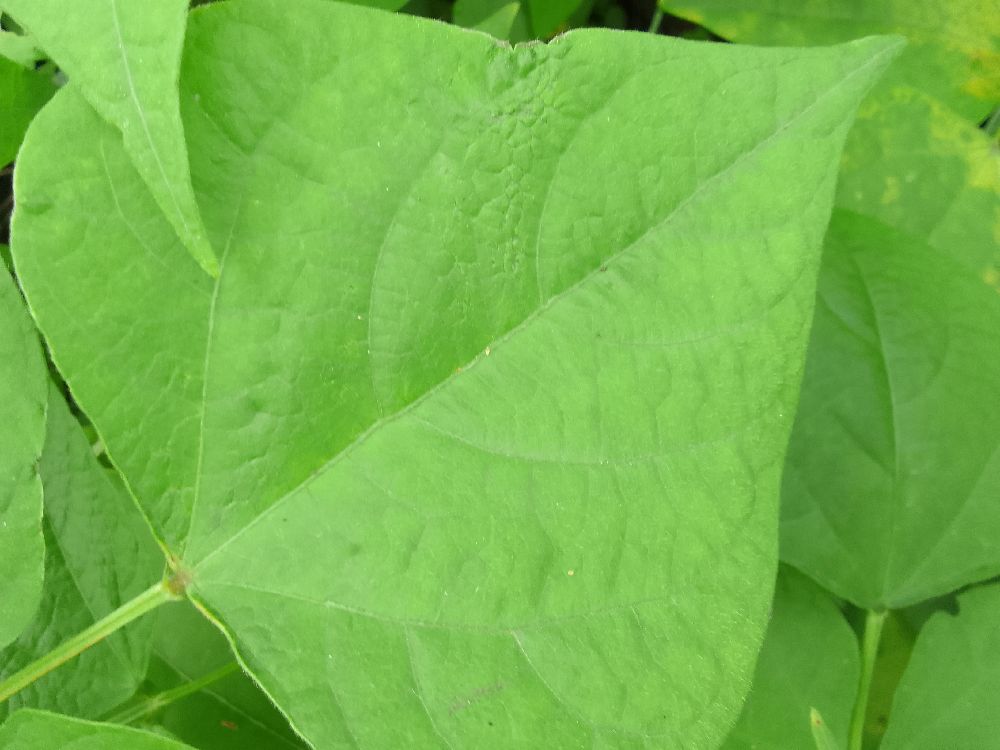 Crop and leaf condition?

common bean, healthy
